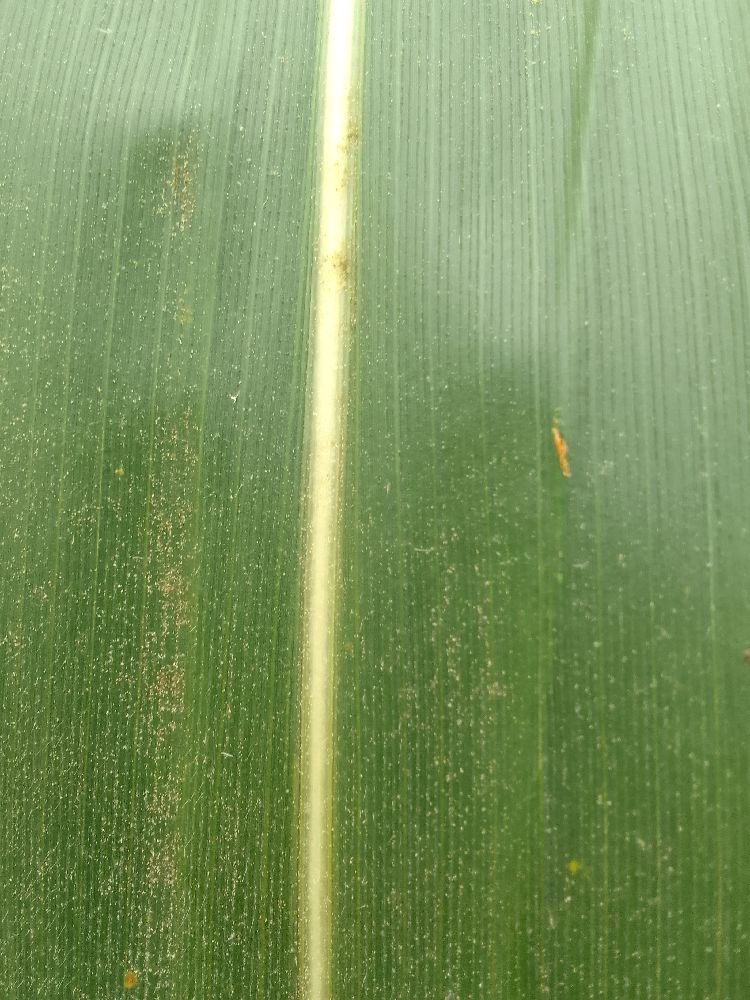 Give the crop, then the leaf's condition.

maize, healthy
